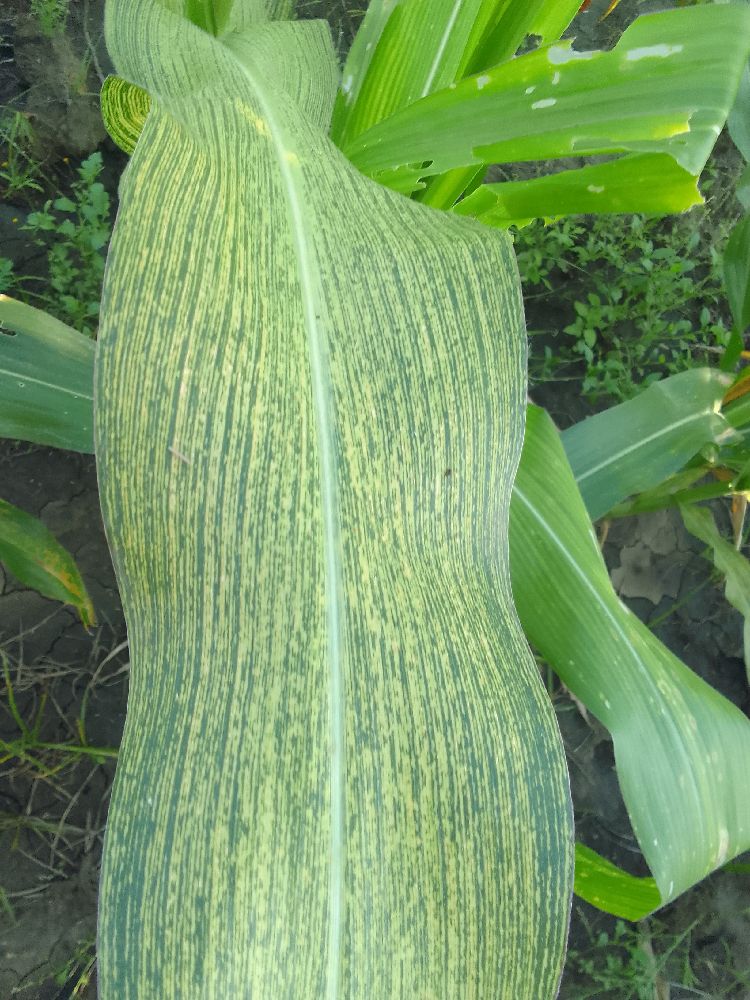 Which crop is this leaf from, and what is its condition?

maize, maize streak virus
